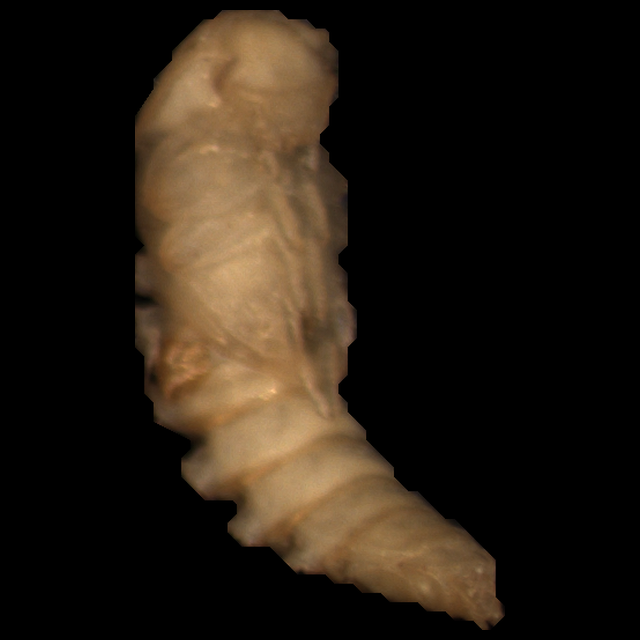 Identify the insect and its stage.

mealworm pupa
